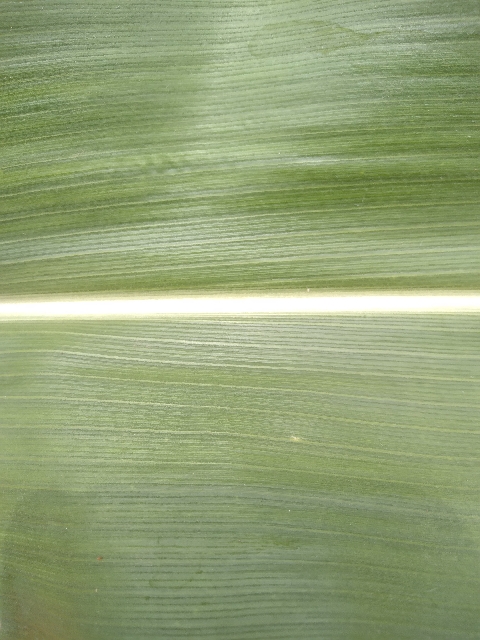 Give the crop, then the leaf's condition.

maize, healthy
